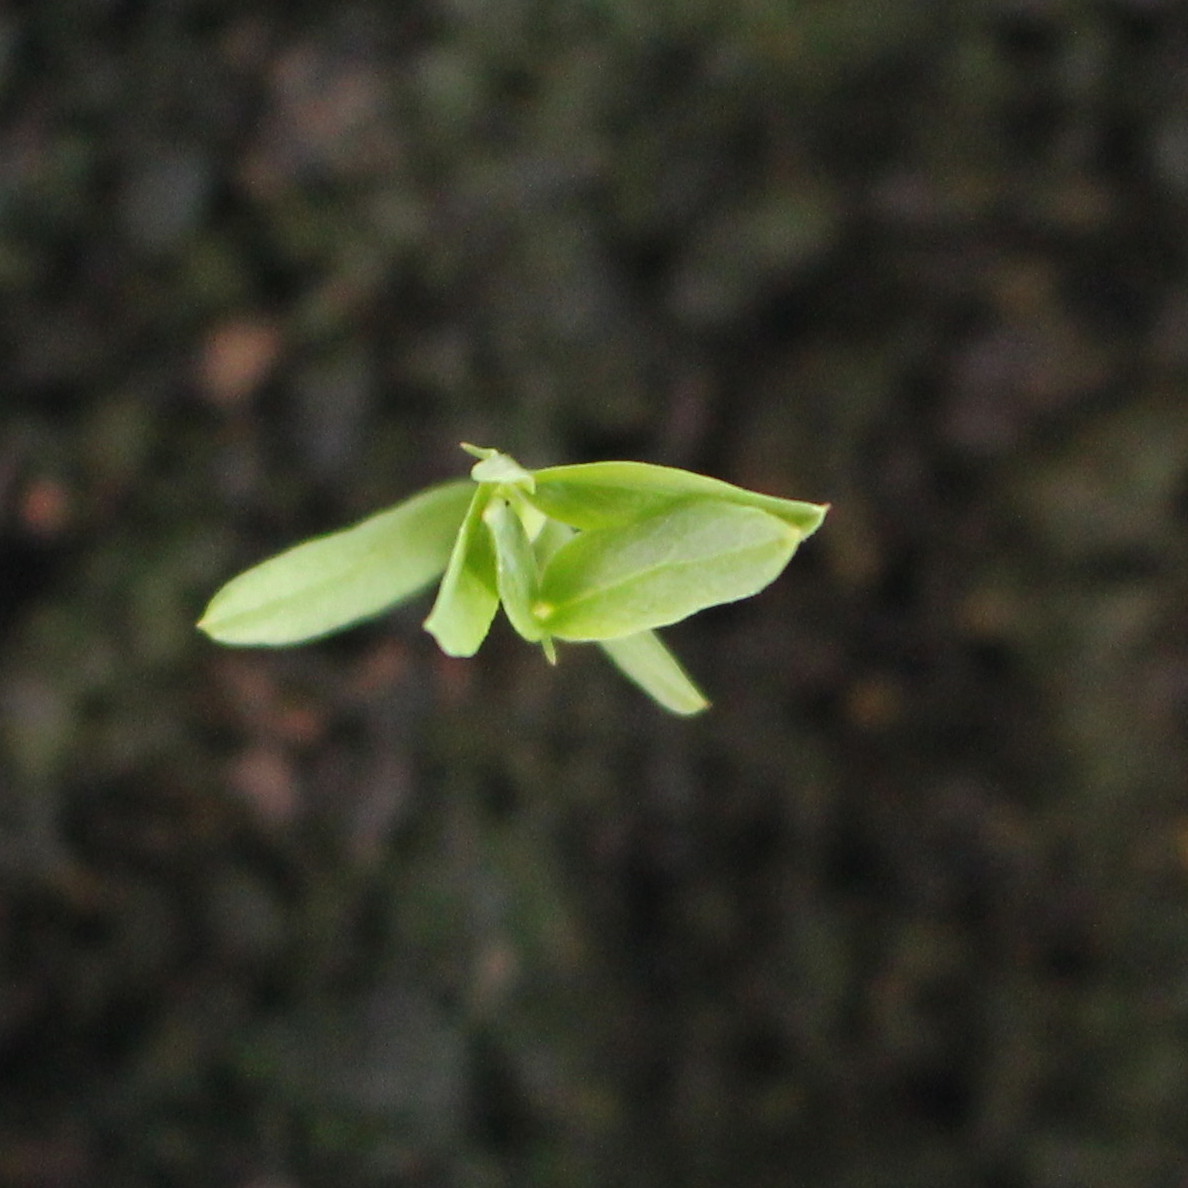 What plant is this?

Vicia sativa
